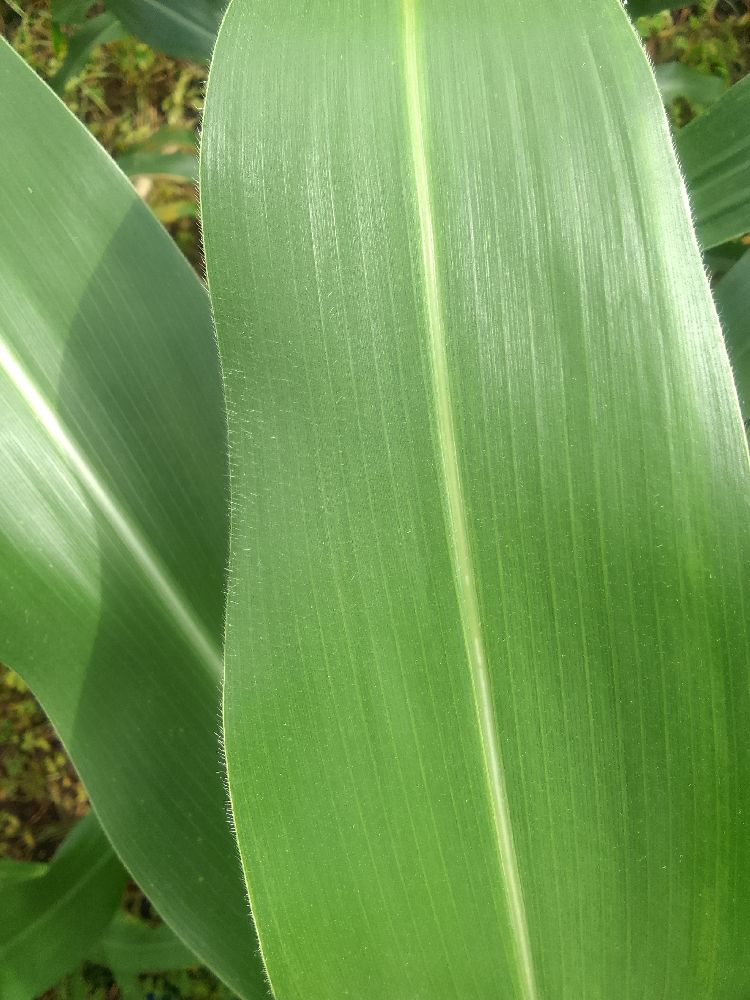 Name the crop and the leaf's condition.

maize, healthy
